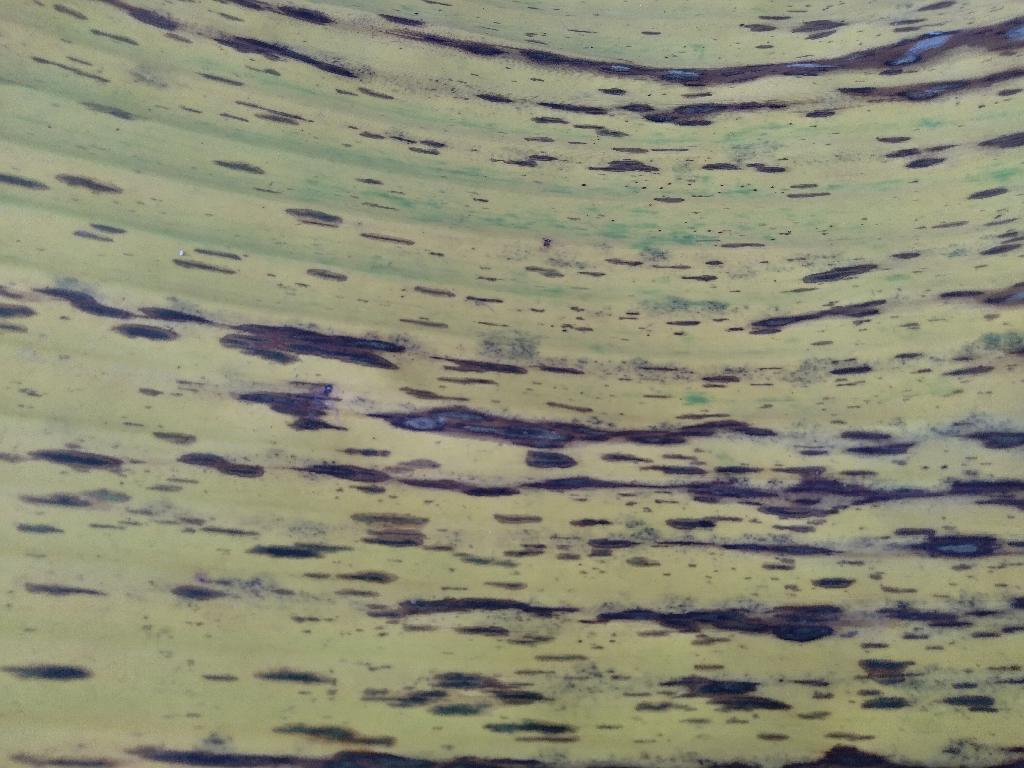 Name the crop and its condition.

banana, black sigatoka
